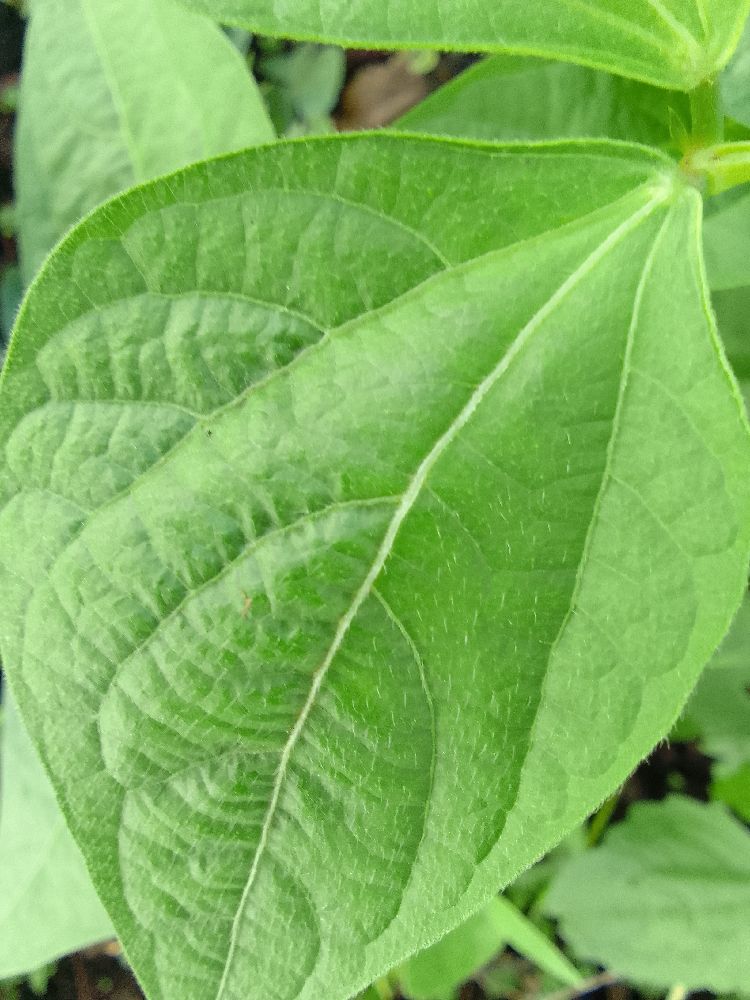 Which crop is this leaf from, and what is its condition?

common bean, healthy
